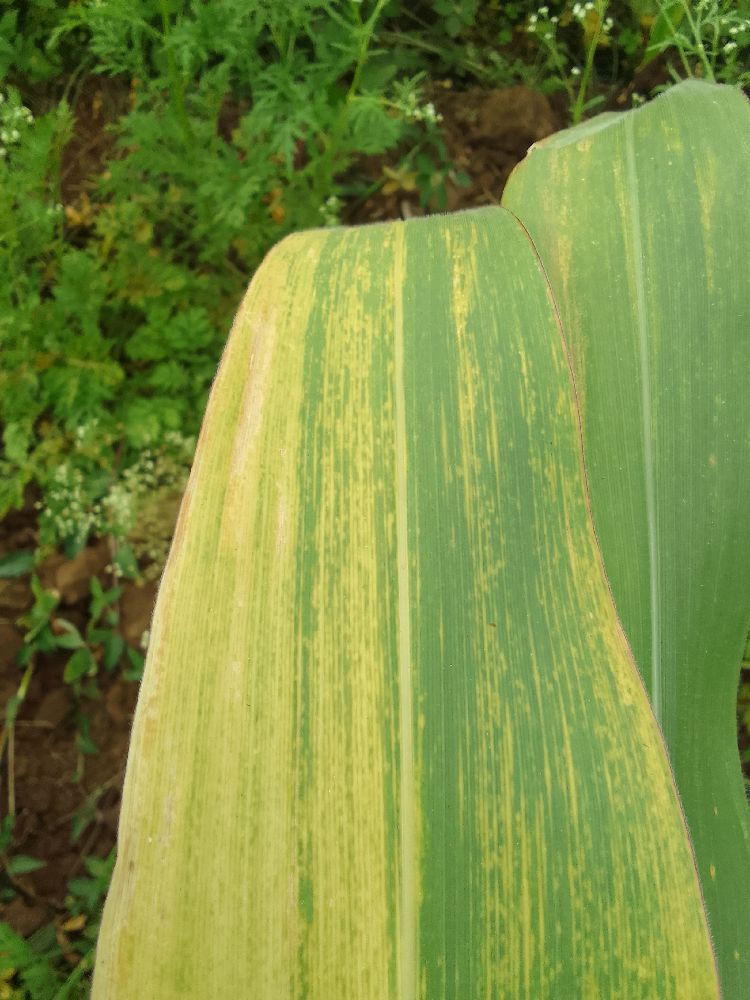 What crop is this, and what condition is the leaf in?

maize, maize lethal necrosis
